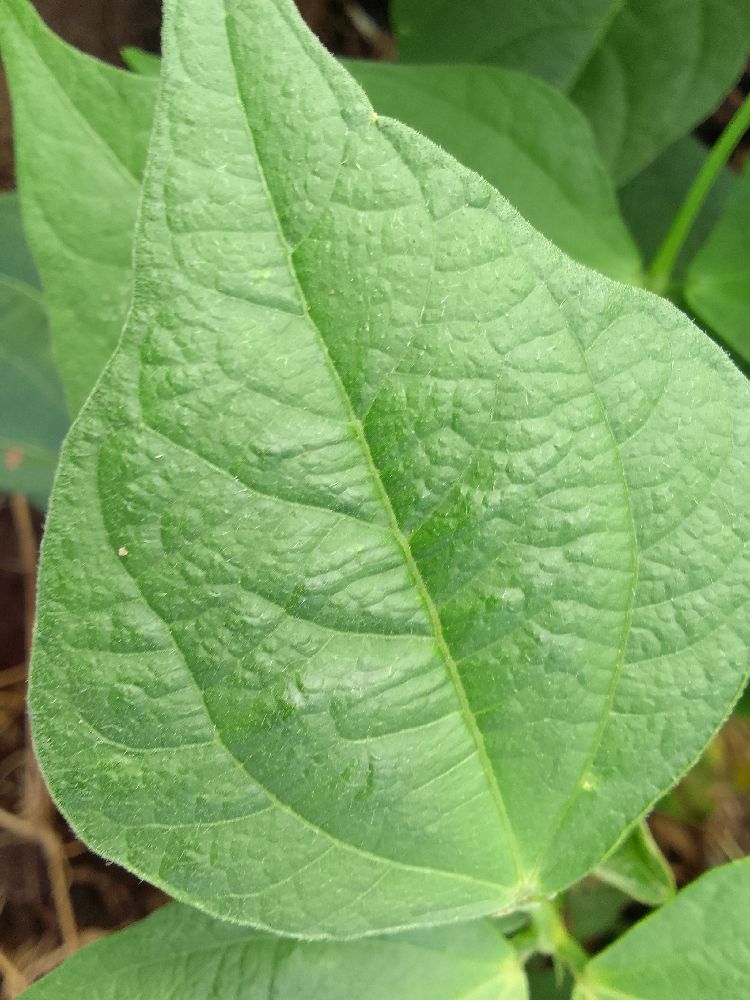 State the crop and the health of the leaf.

common bean, healthy
